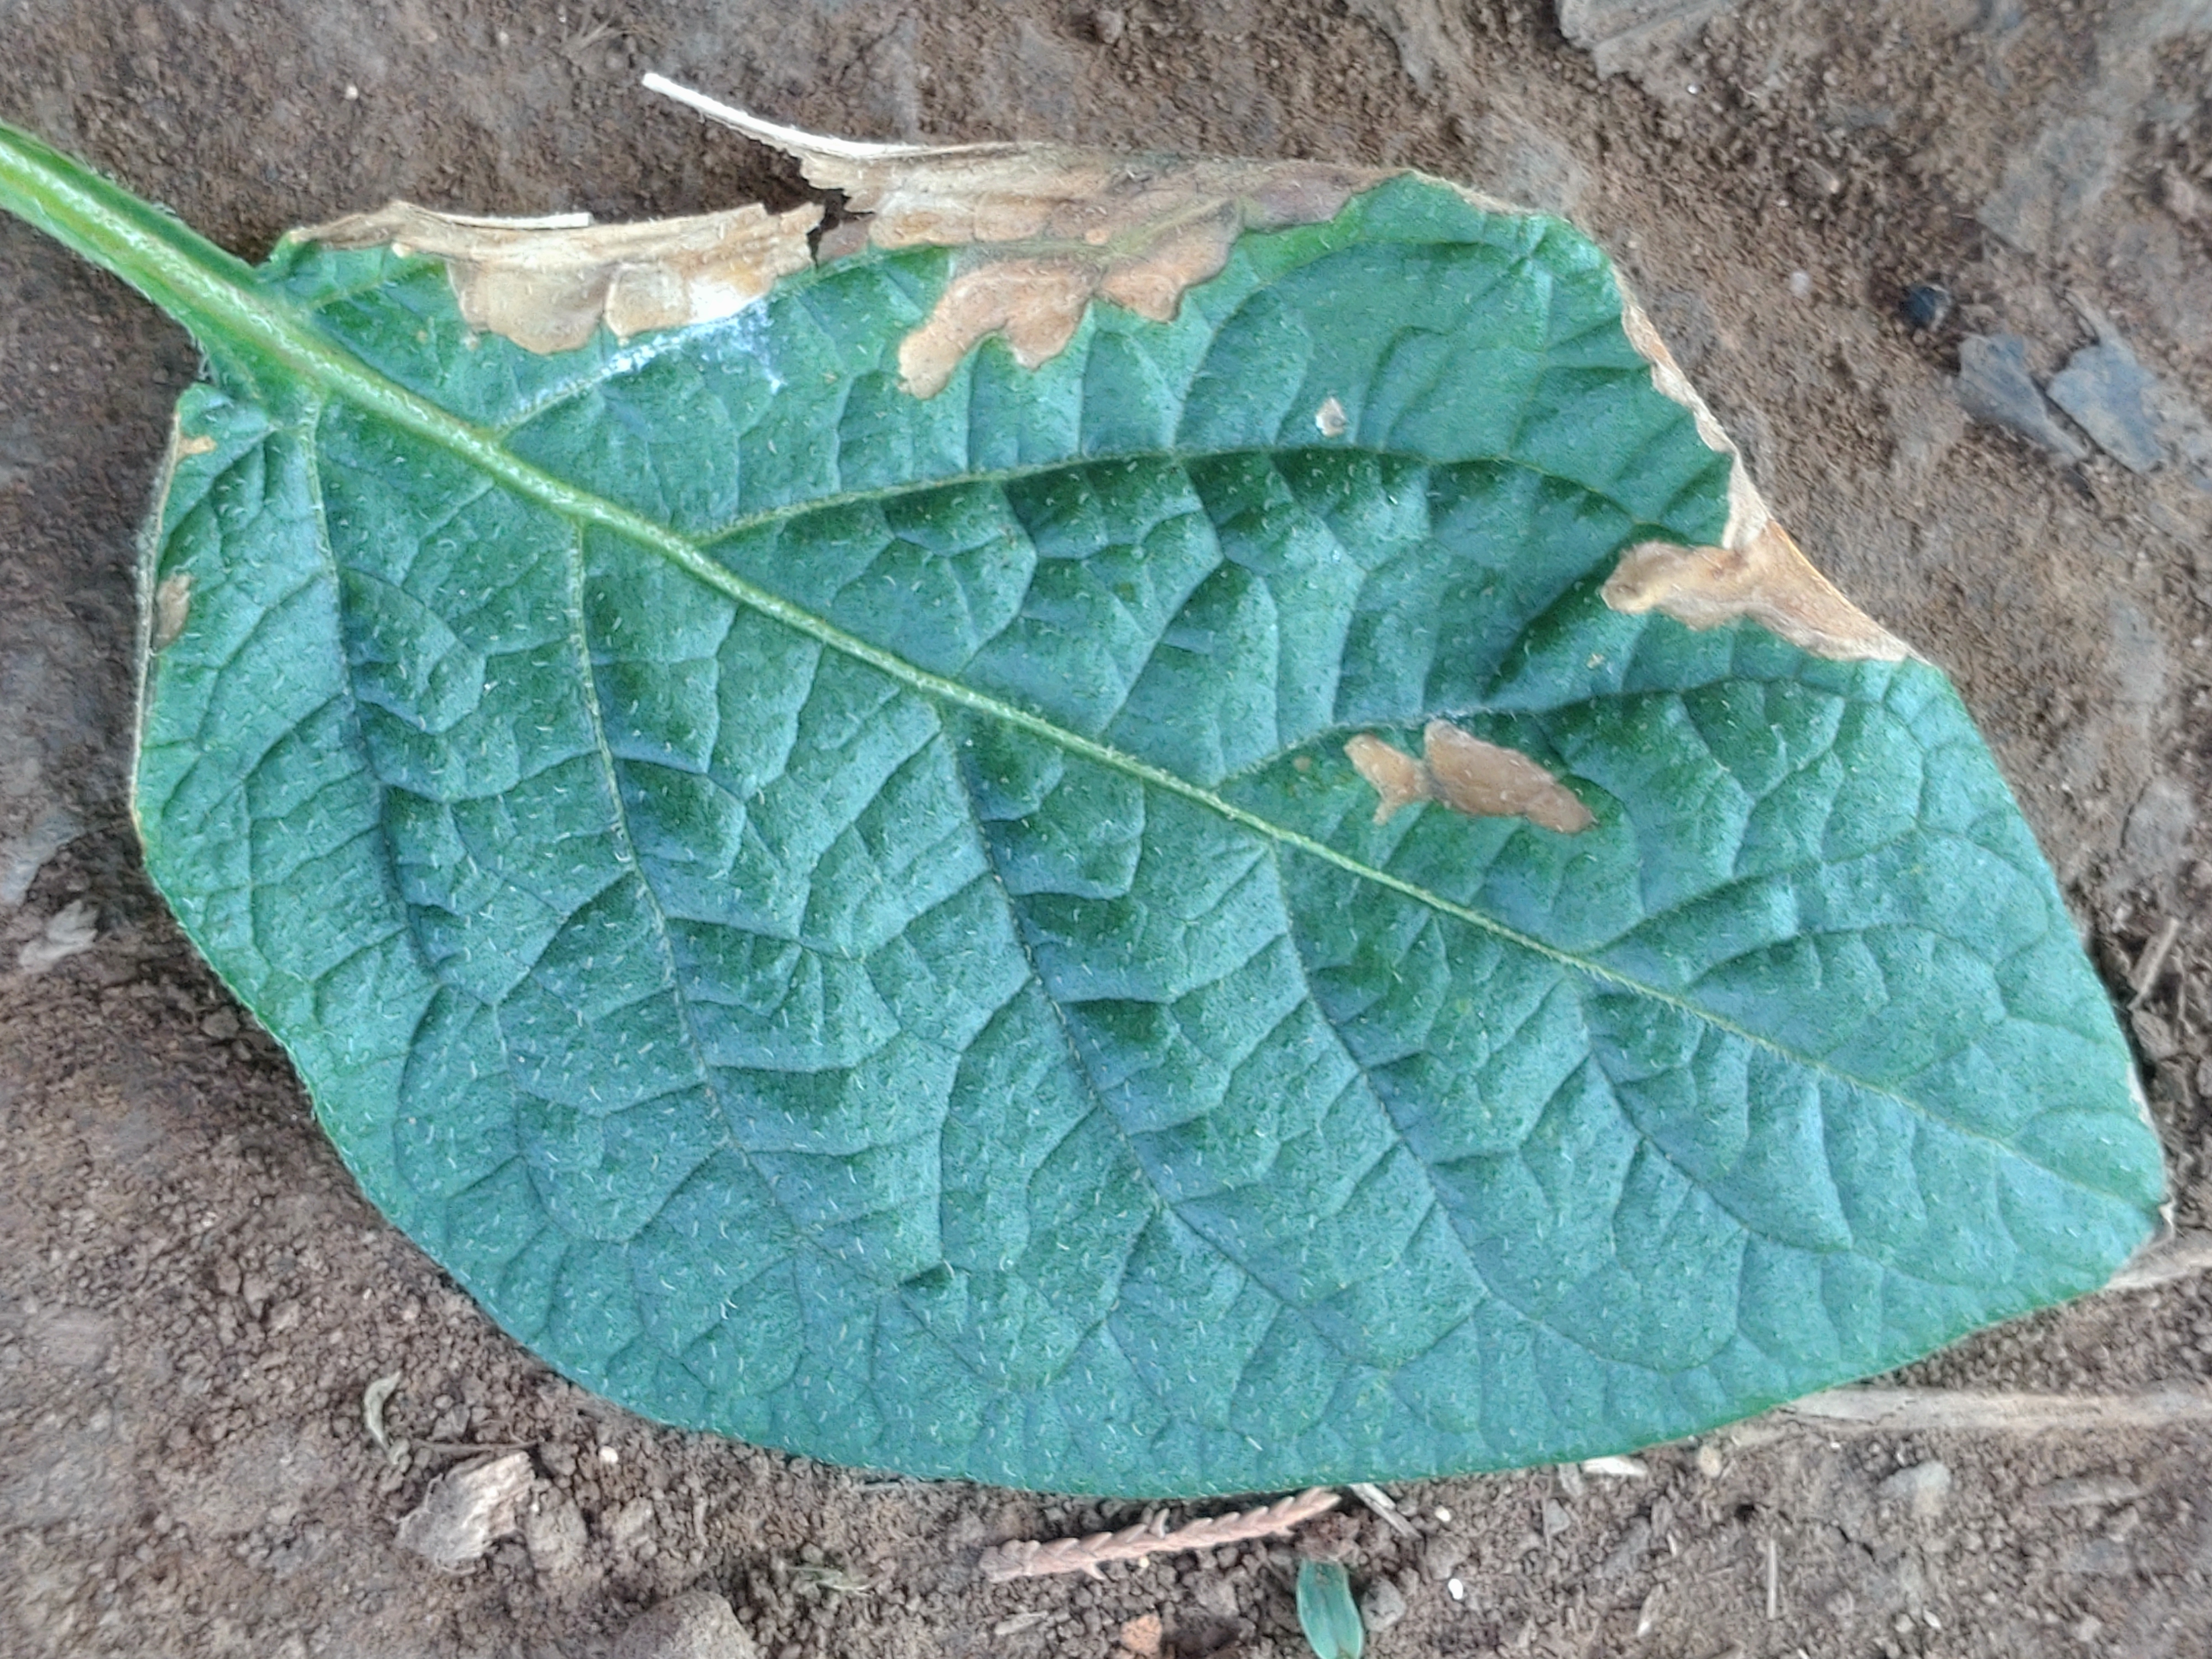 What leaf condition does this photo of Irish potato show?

early blight
